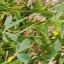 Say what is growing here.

unstructured weed
